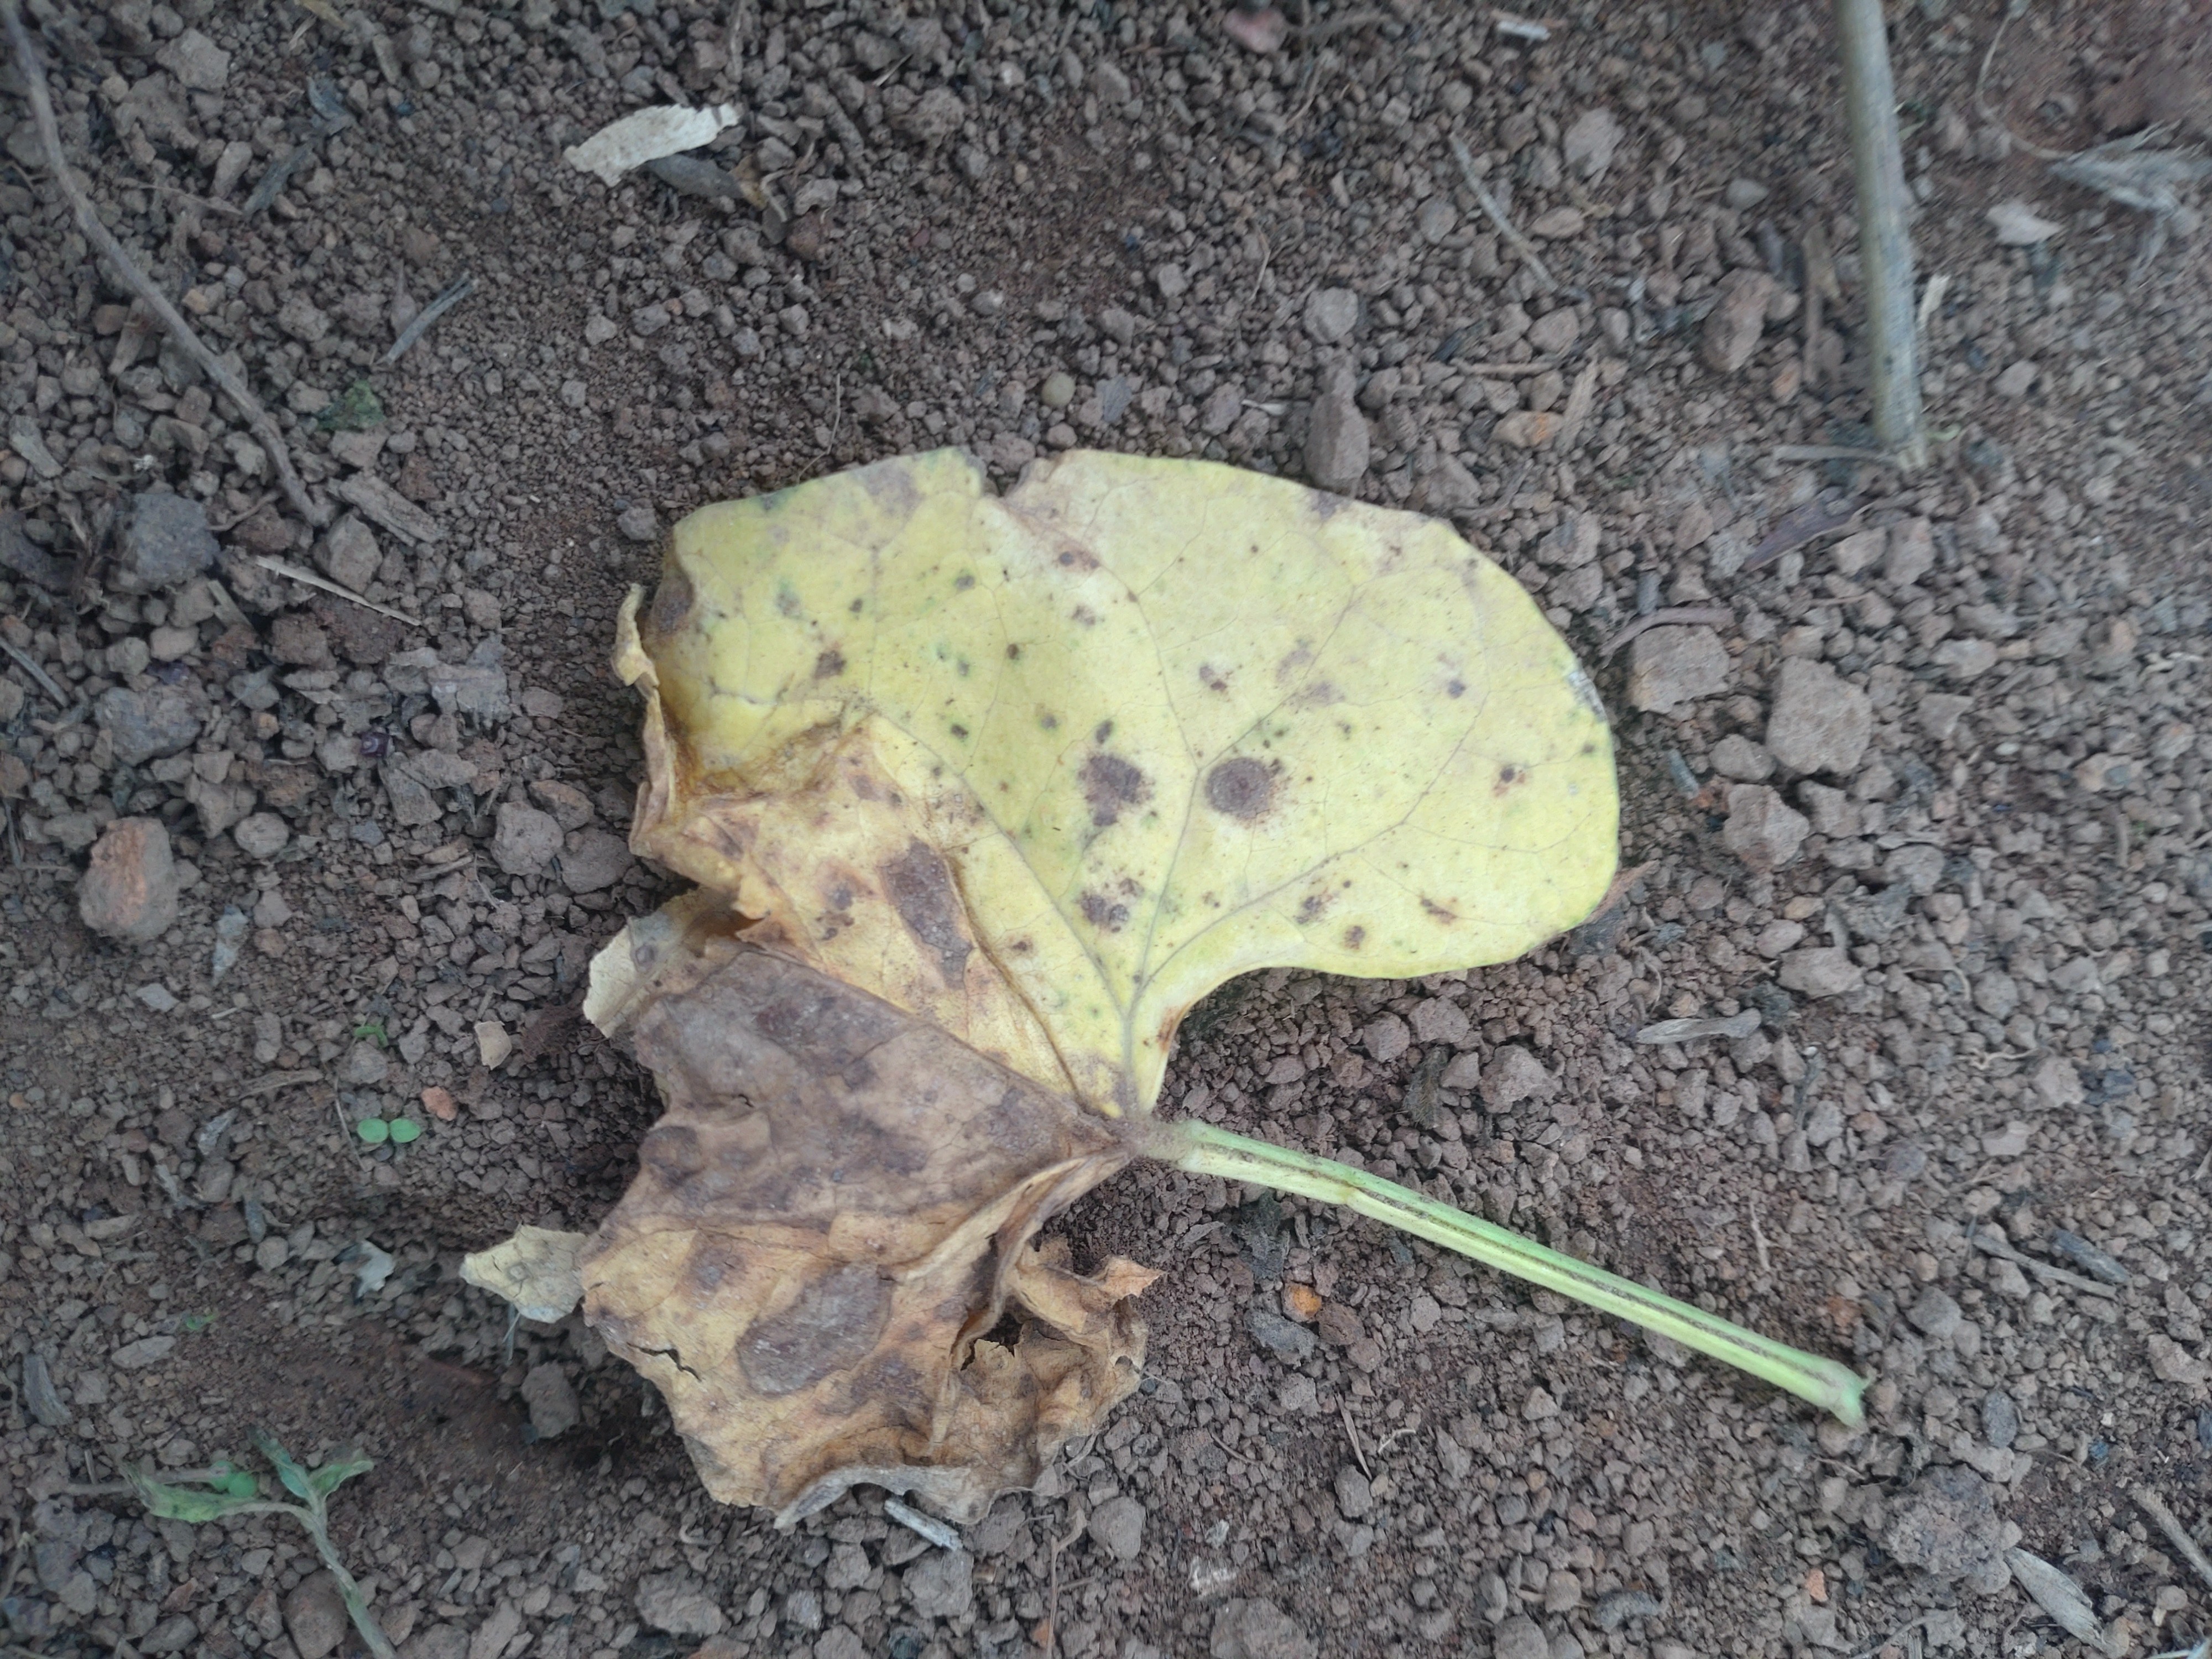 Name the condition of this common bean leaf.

anthracnose
